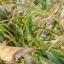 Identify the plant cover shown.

grass
